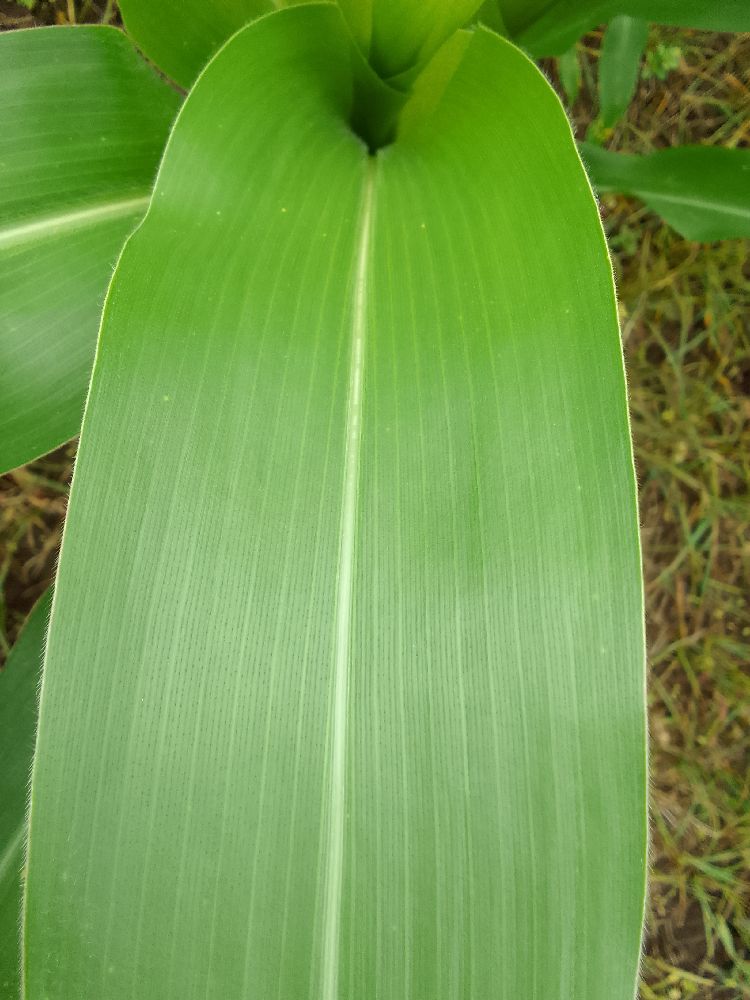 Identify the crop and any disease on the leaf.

maize, healthy
